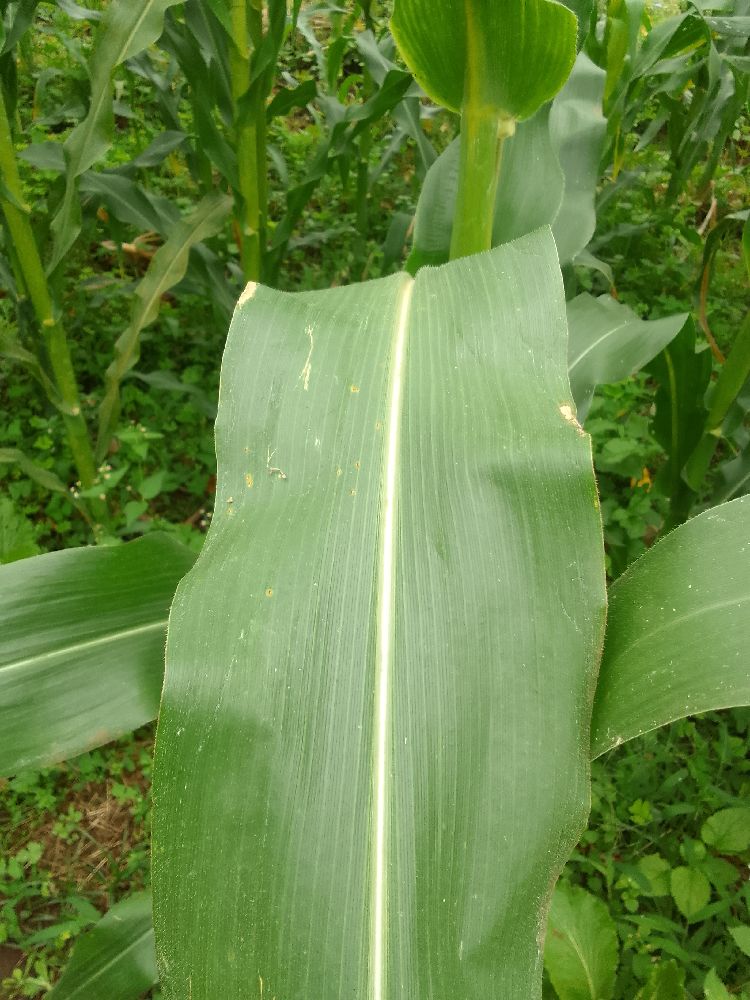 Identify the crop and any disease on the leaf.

maize, healthy
